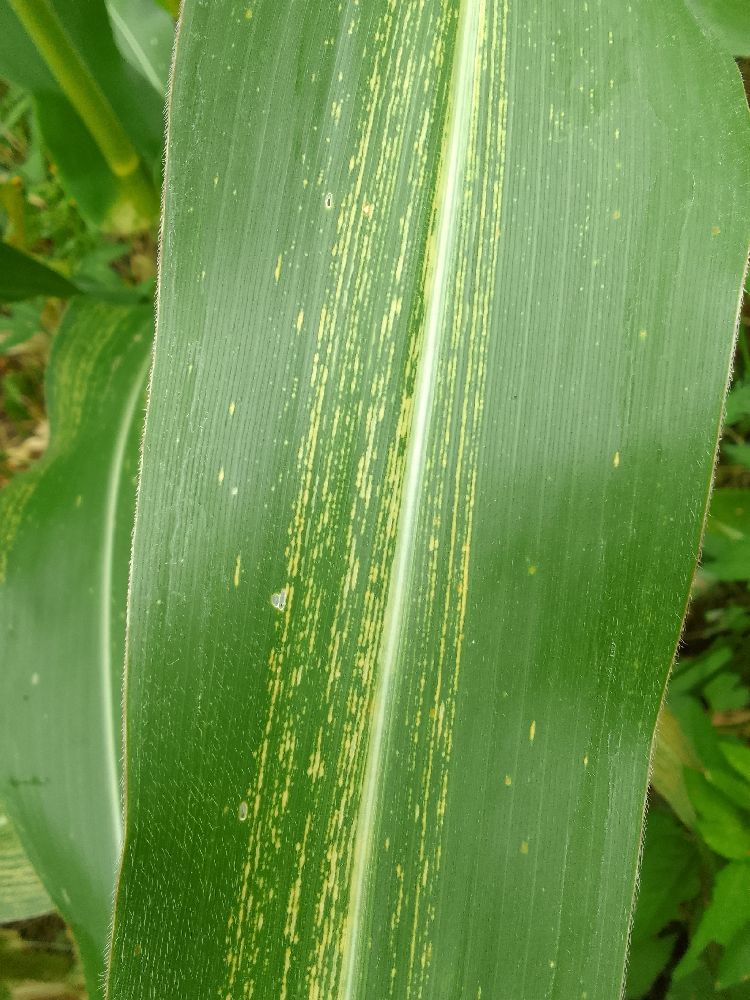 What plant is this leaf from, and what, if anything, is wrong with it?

maize, maize streak virus
